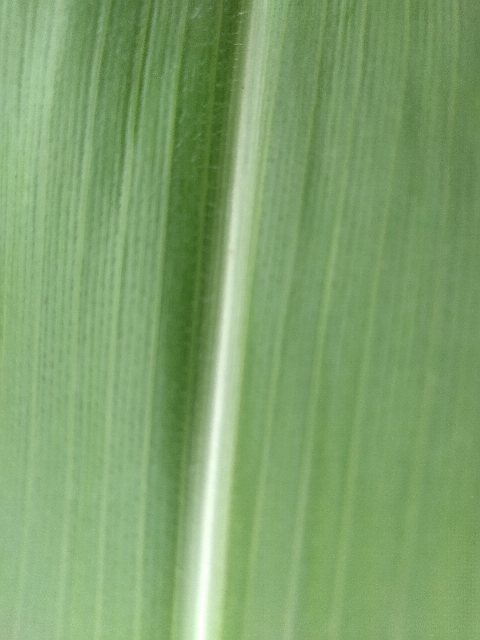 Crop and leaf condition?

maize, healthy
